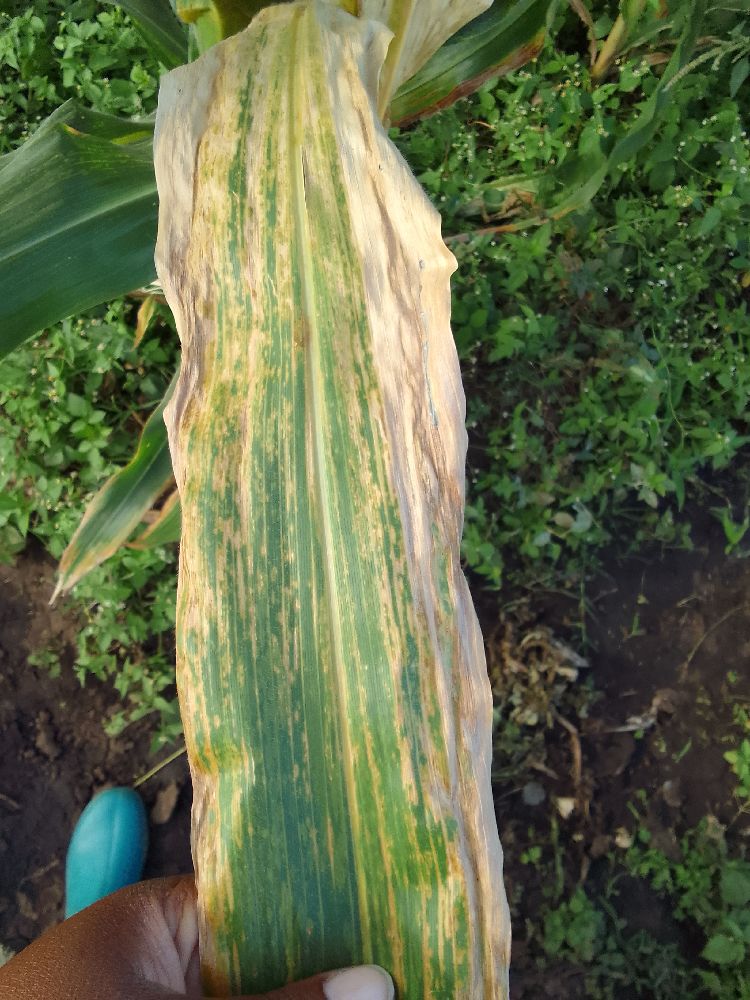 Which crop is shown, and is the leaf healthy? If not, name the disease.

maize, maize lethal necrosis
